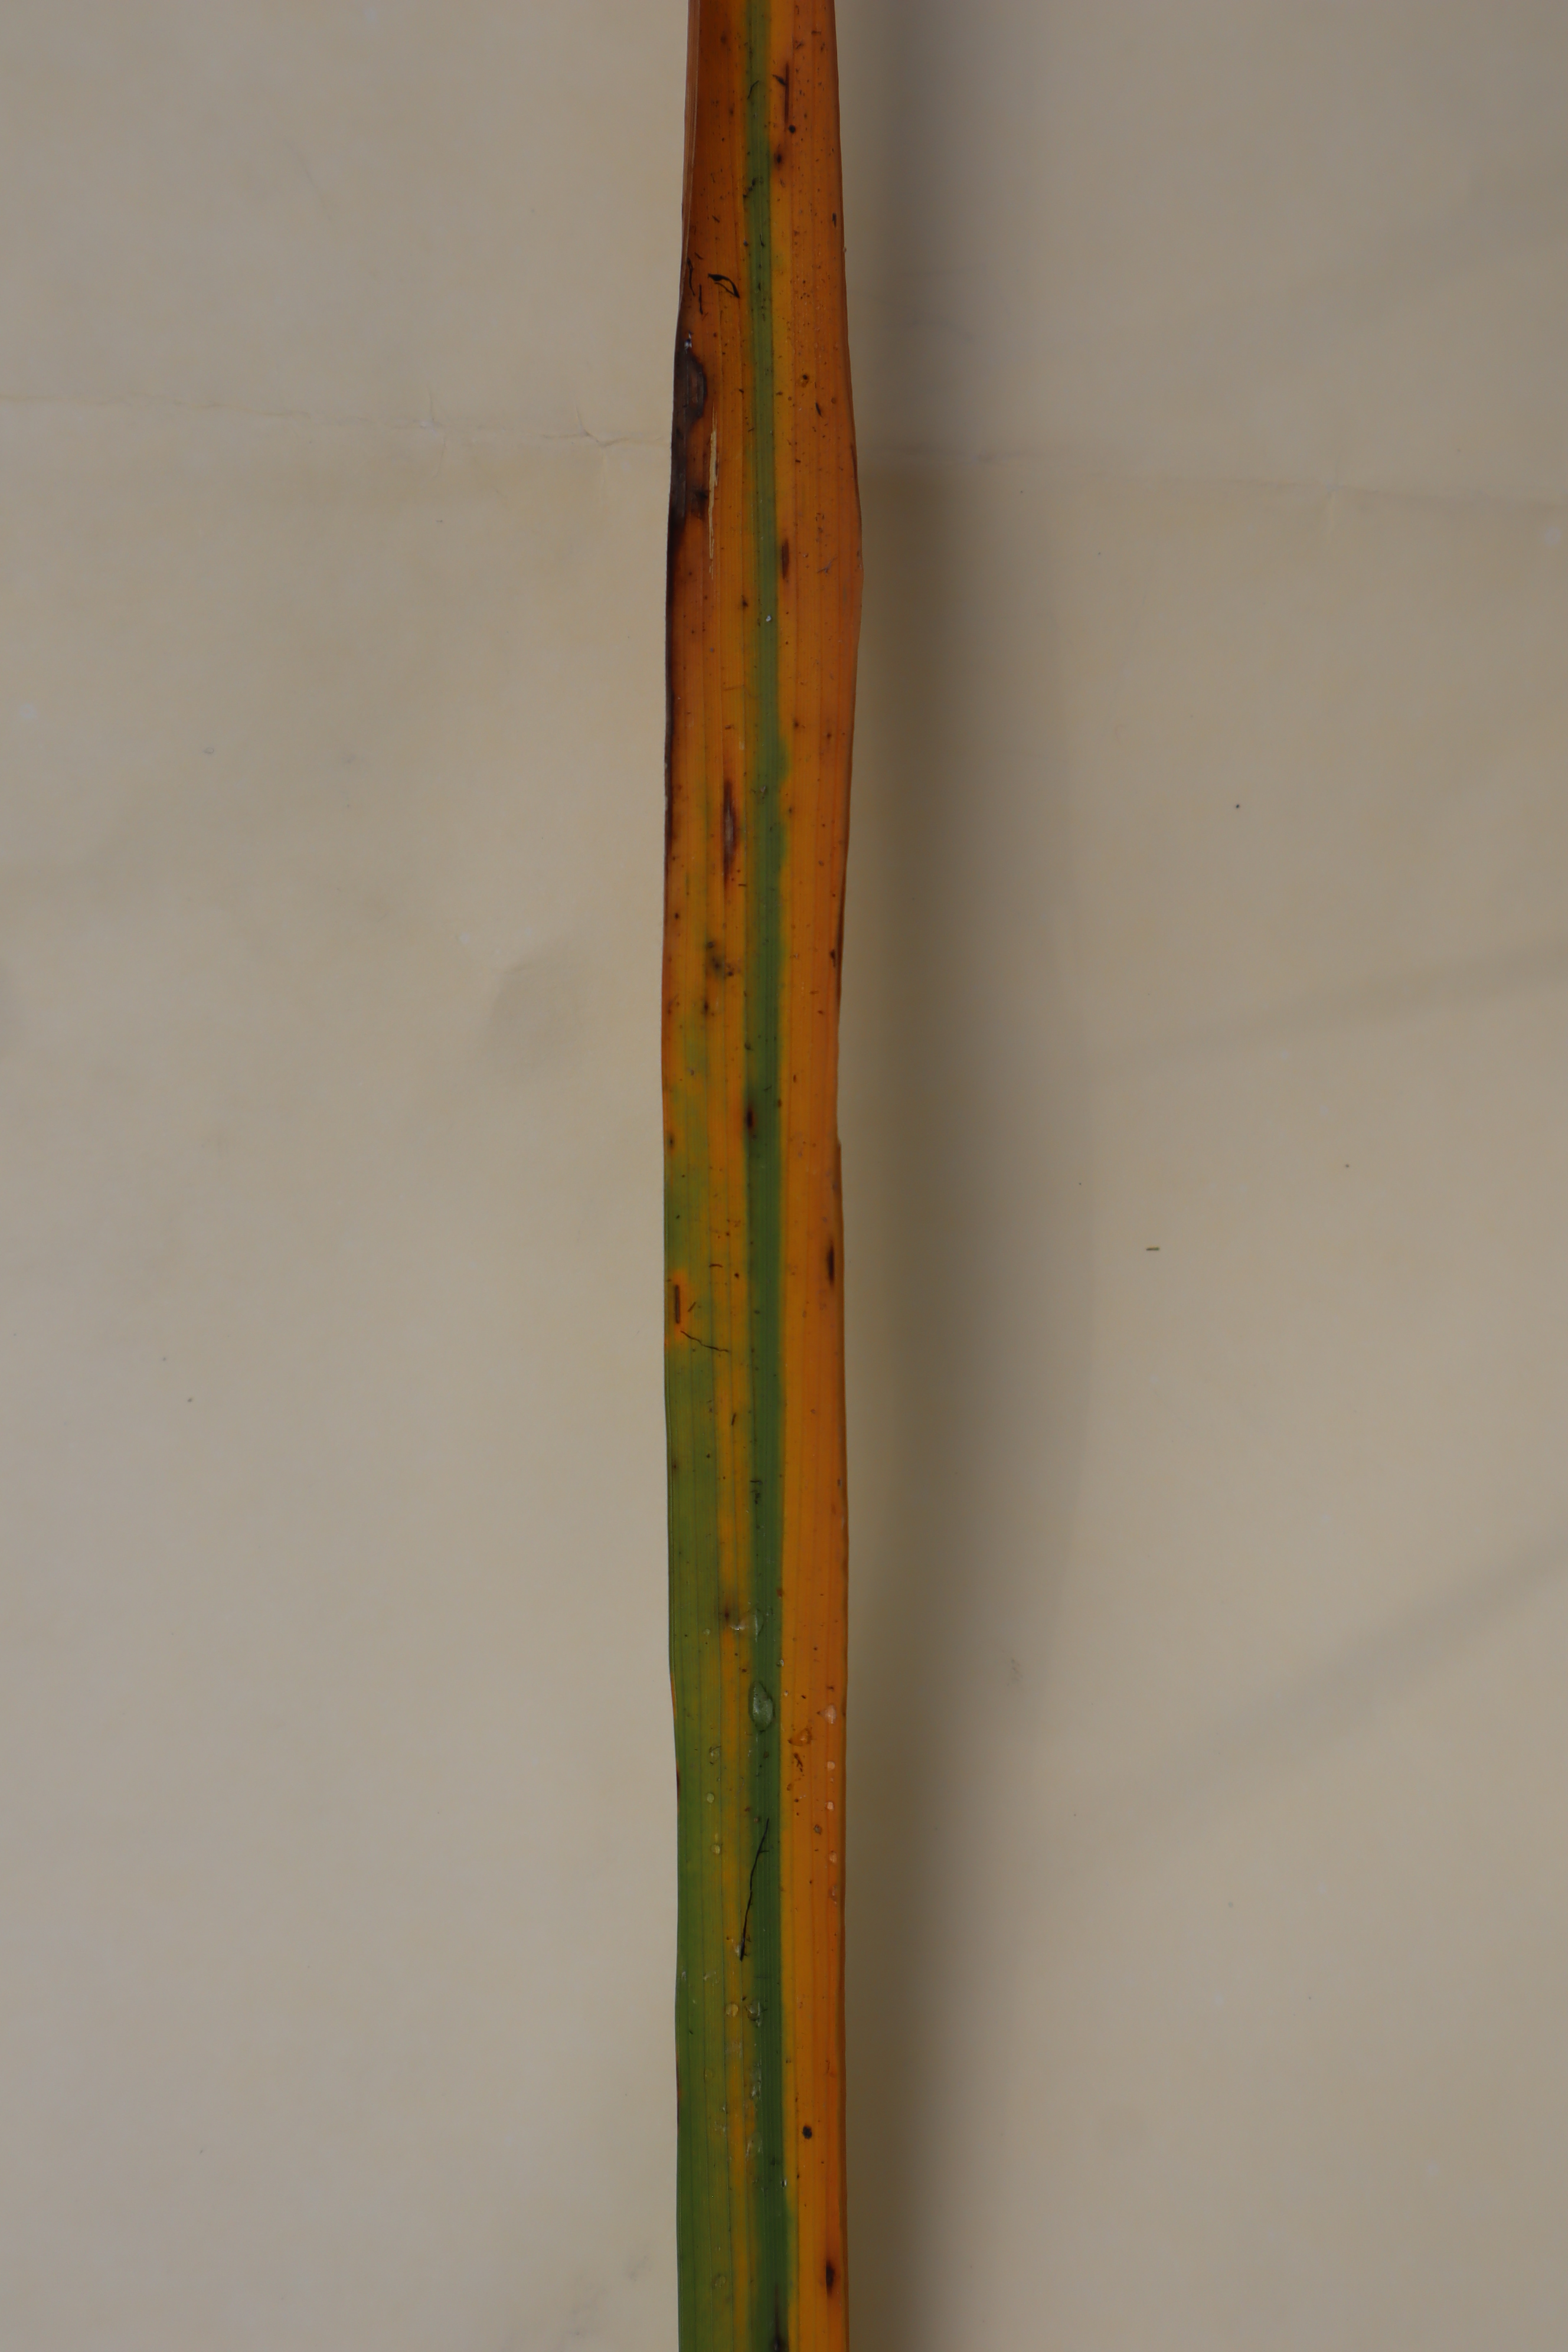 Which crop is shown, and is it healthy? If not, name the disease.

rice, tungro virus disease
